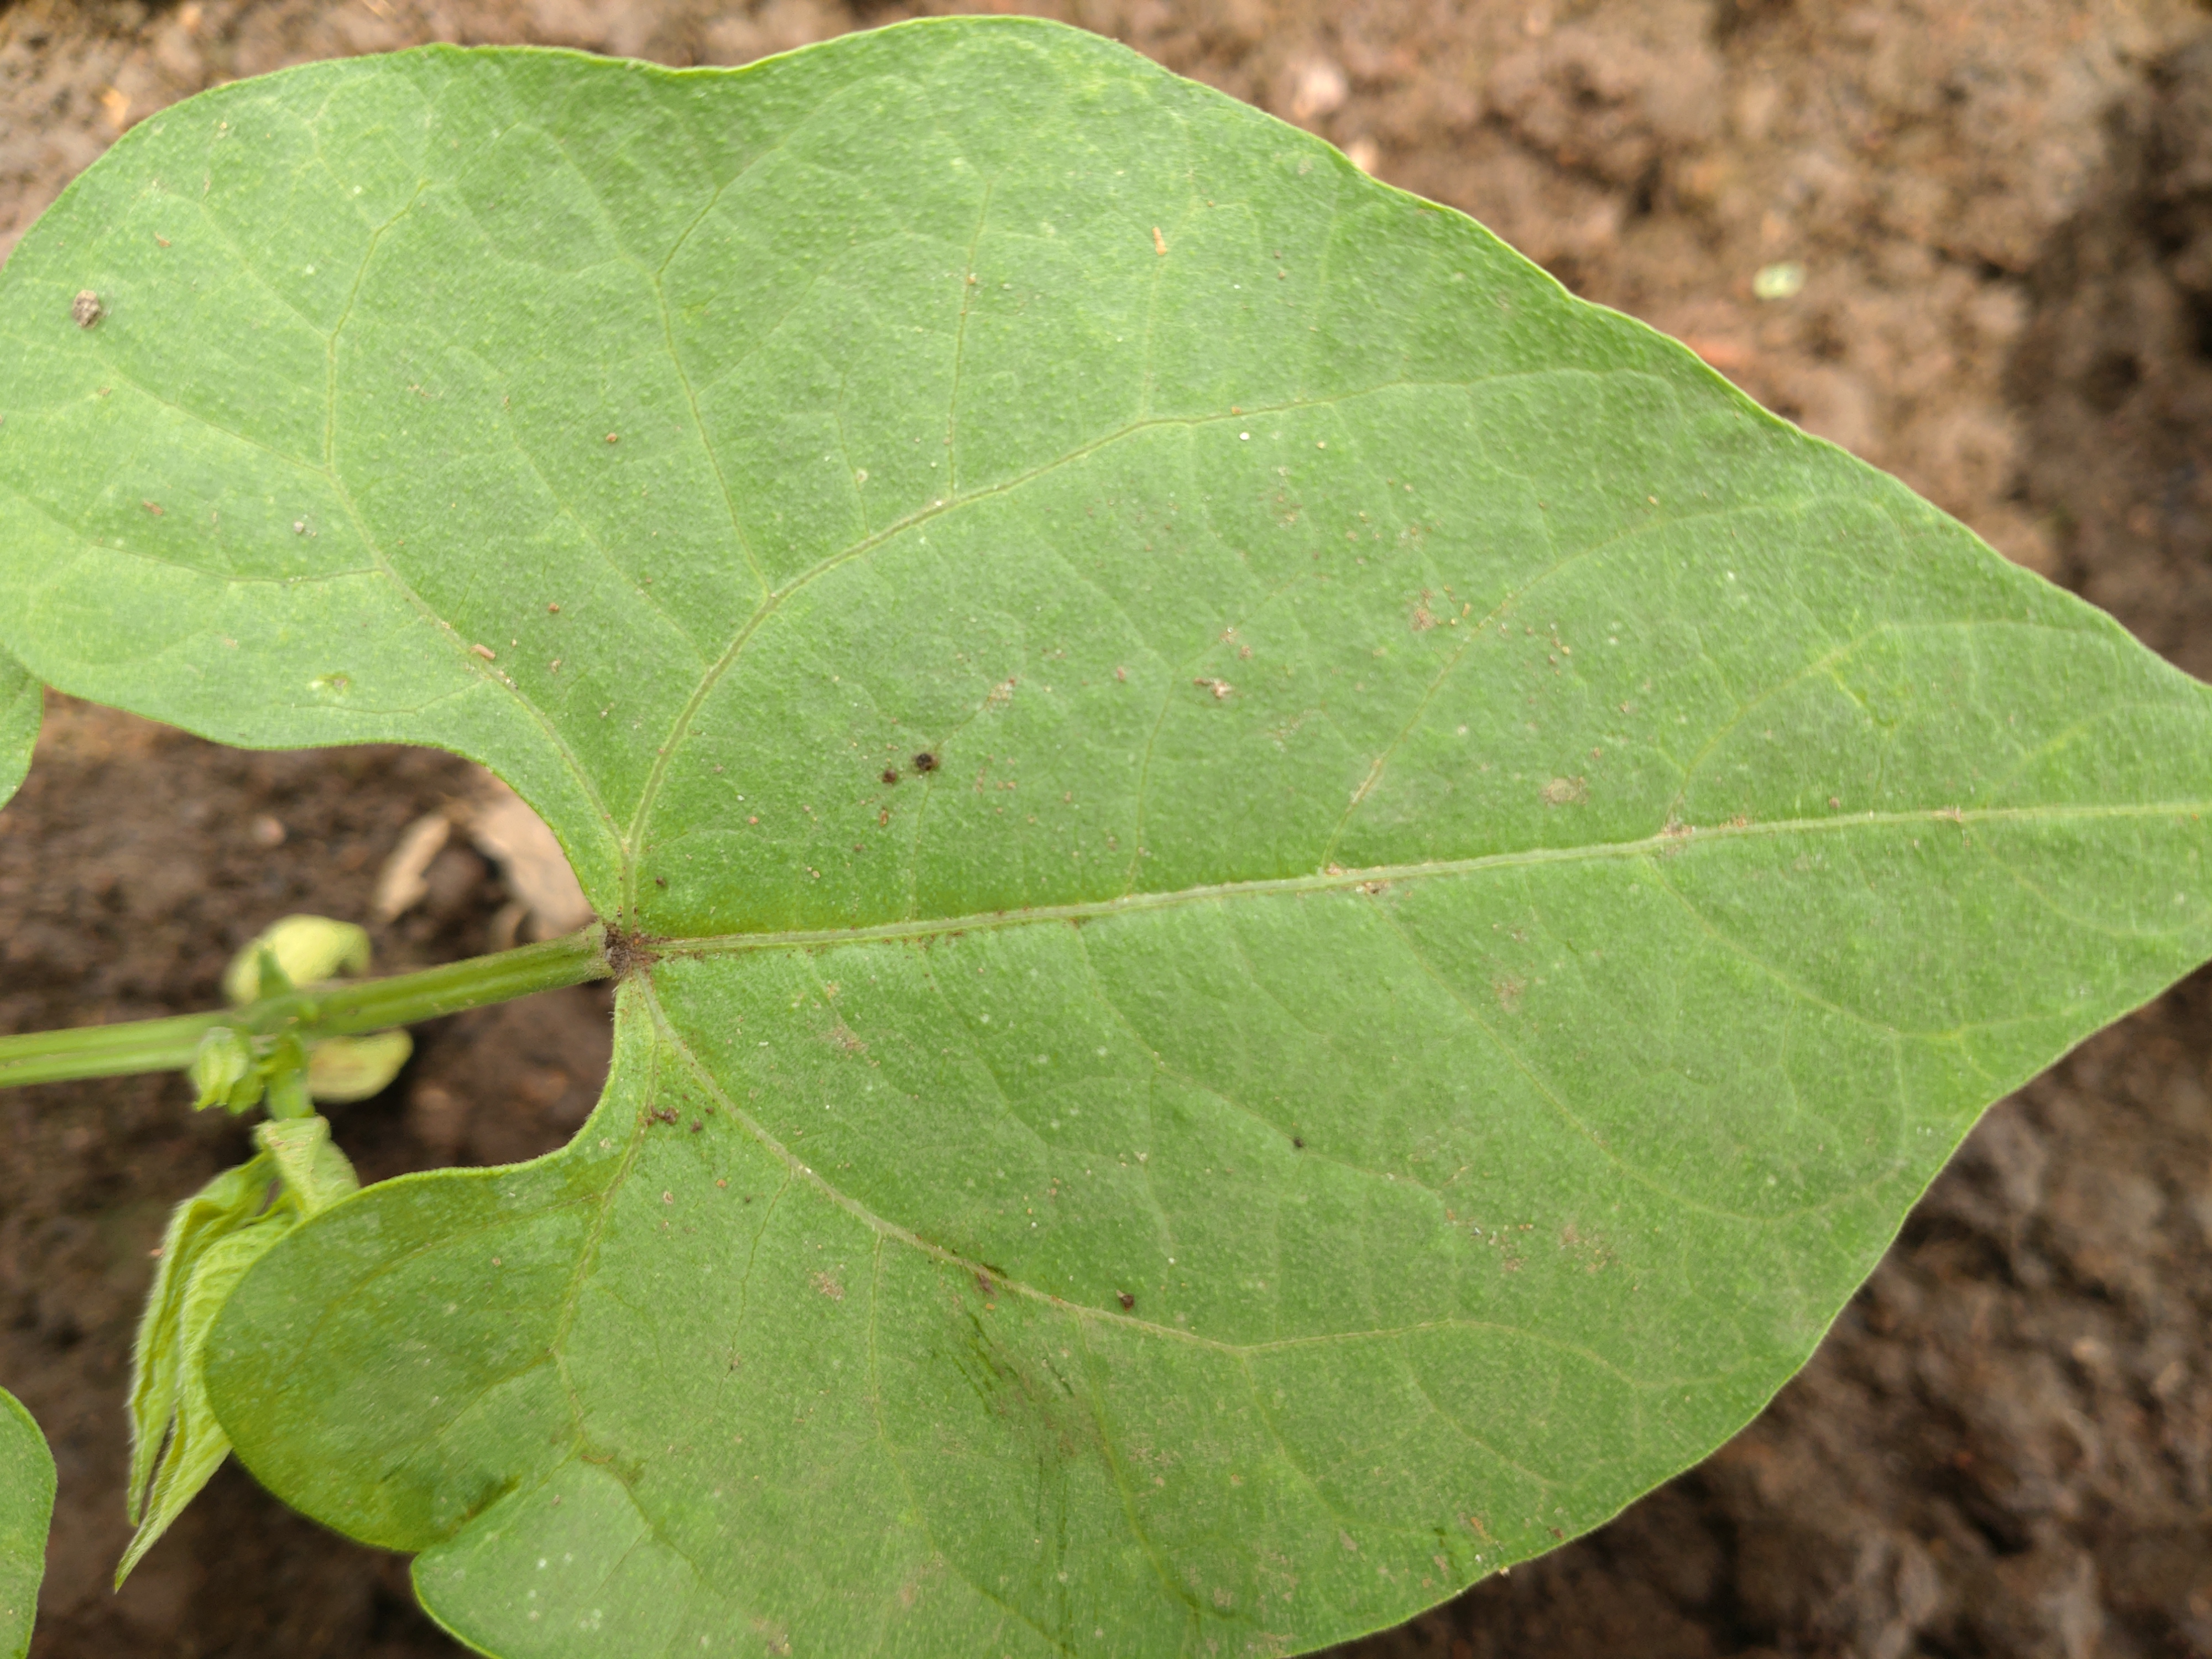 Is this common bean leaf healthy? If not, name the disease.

healthy
